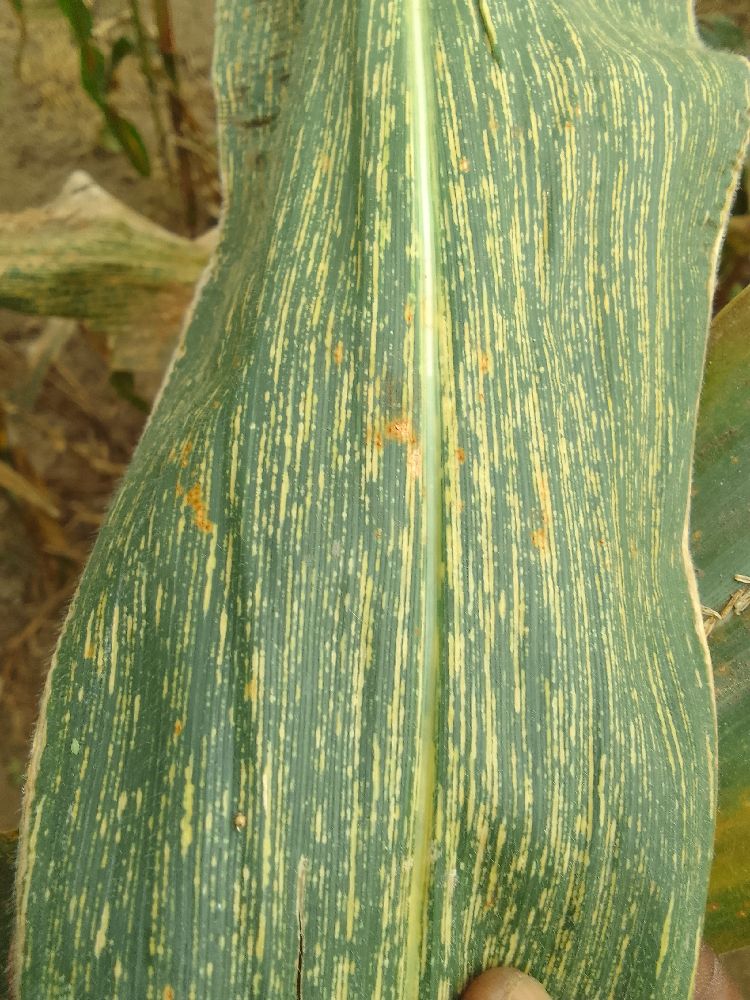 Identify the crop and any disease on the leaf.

maize, maize streak virus
